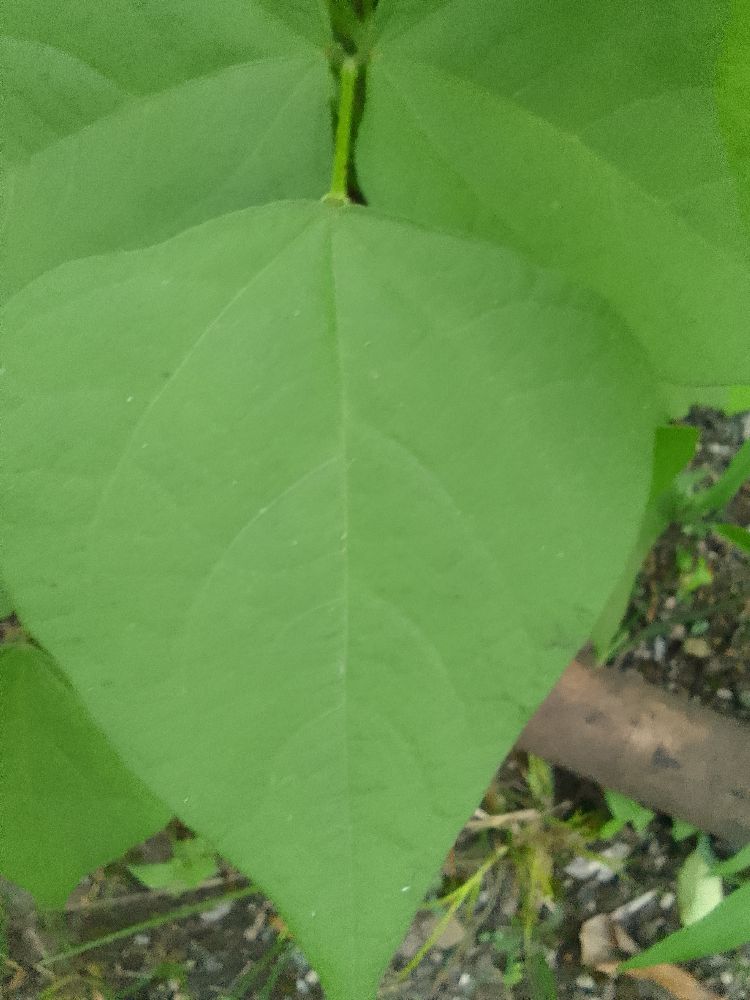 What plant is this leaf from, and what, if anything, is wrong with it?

common bean, healthy
